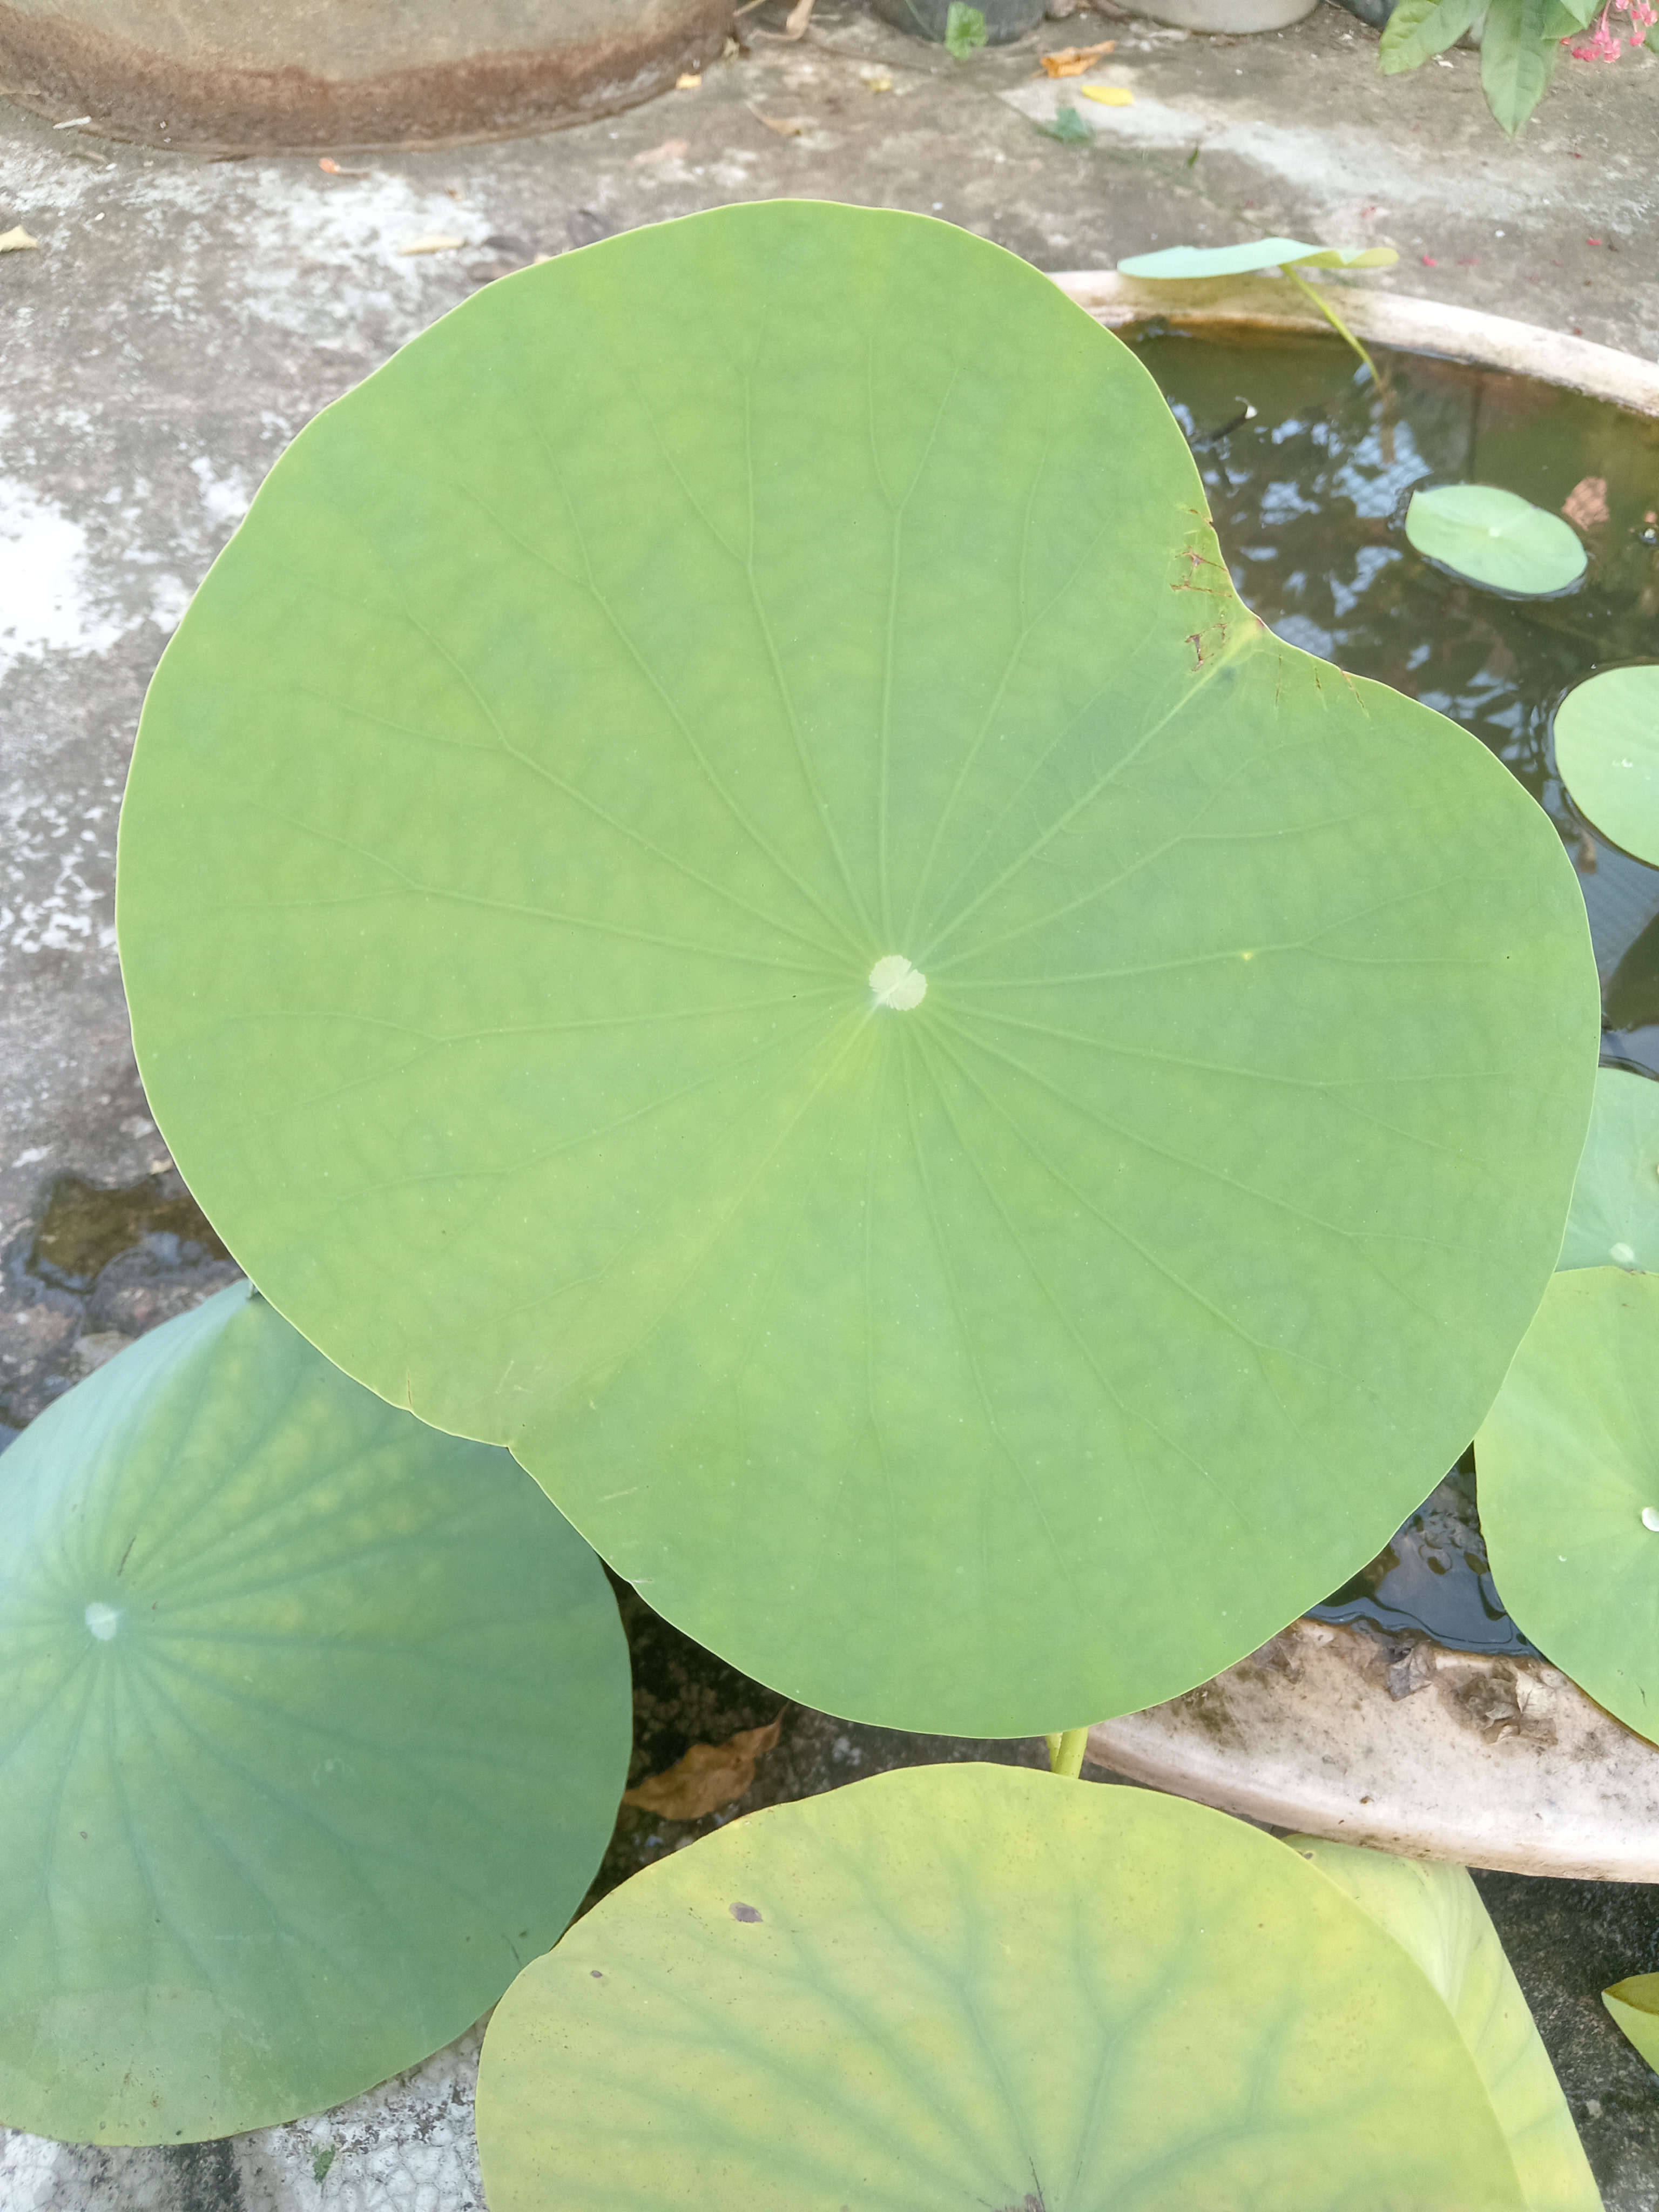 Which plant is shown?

lotus
